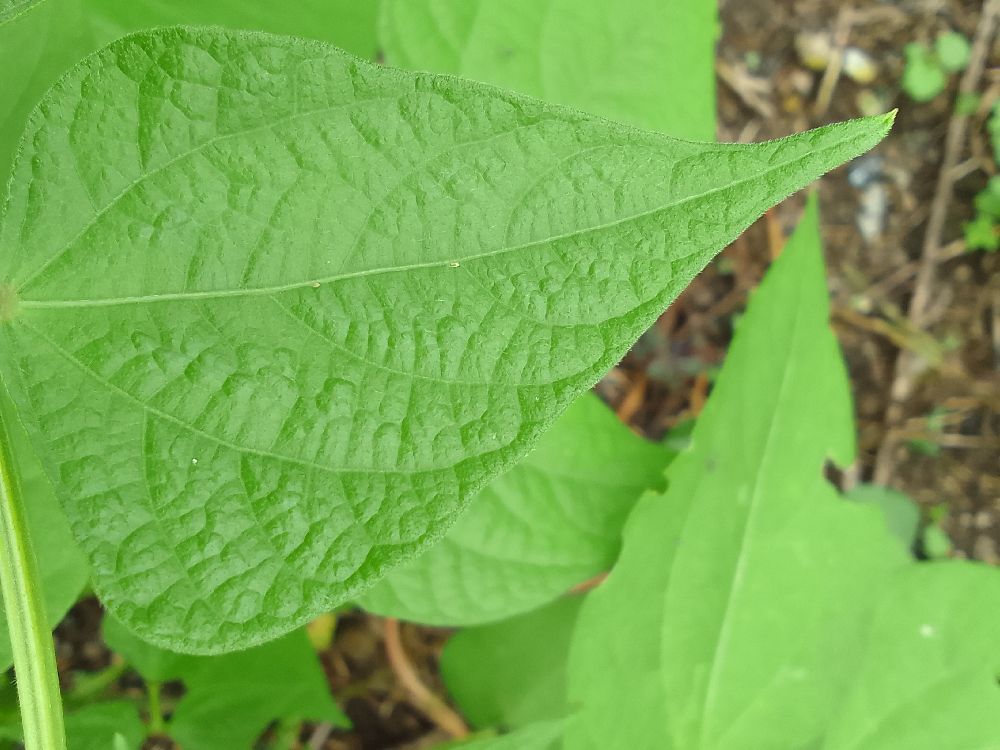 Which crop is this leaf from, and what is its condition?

common bean, healthy
